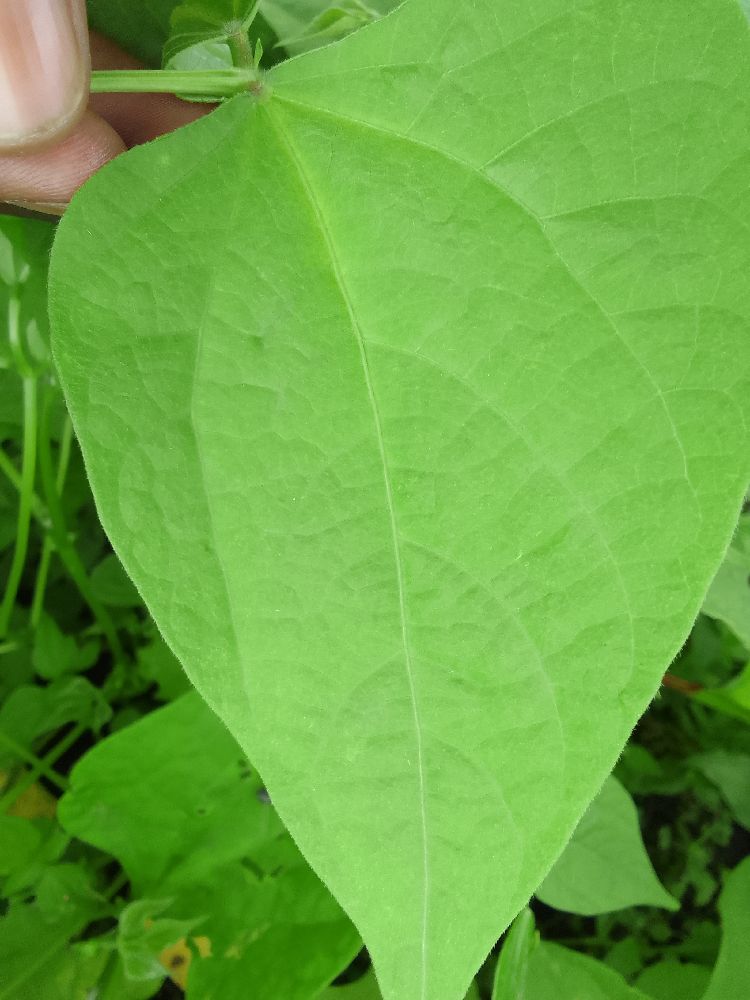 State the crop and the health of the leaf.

common bean, healthy
